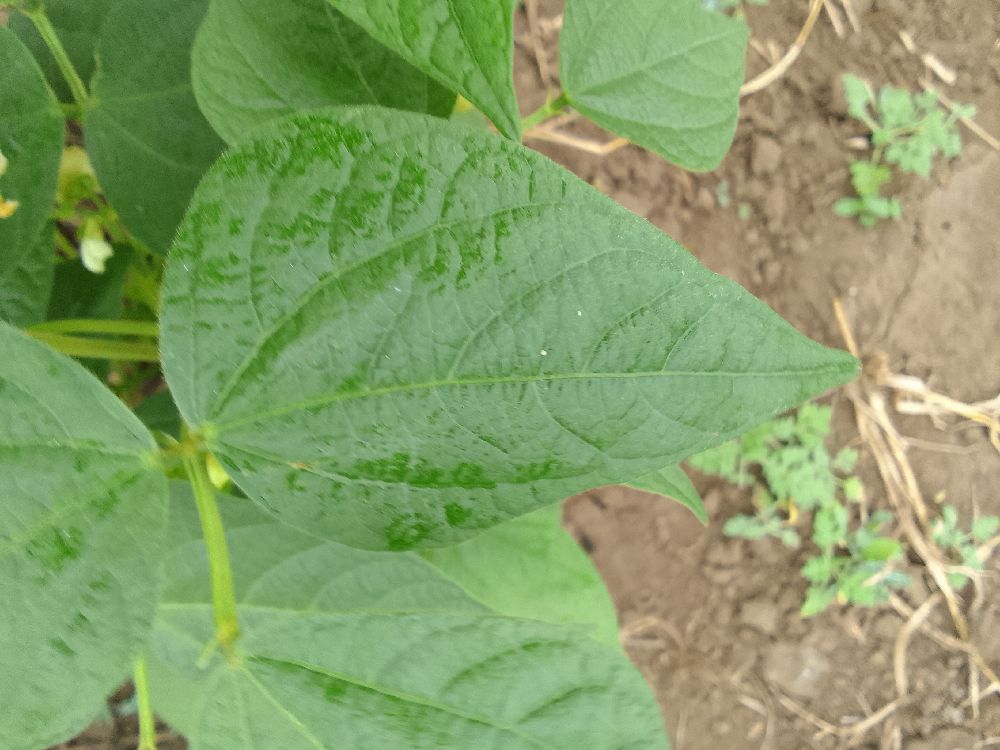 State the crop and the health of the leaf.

common bean, healthy
